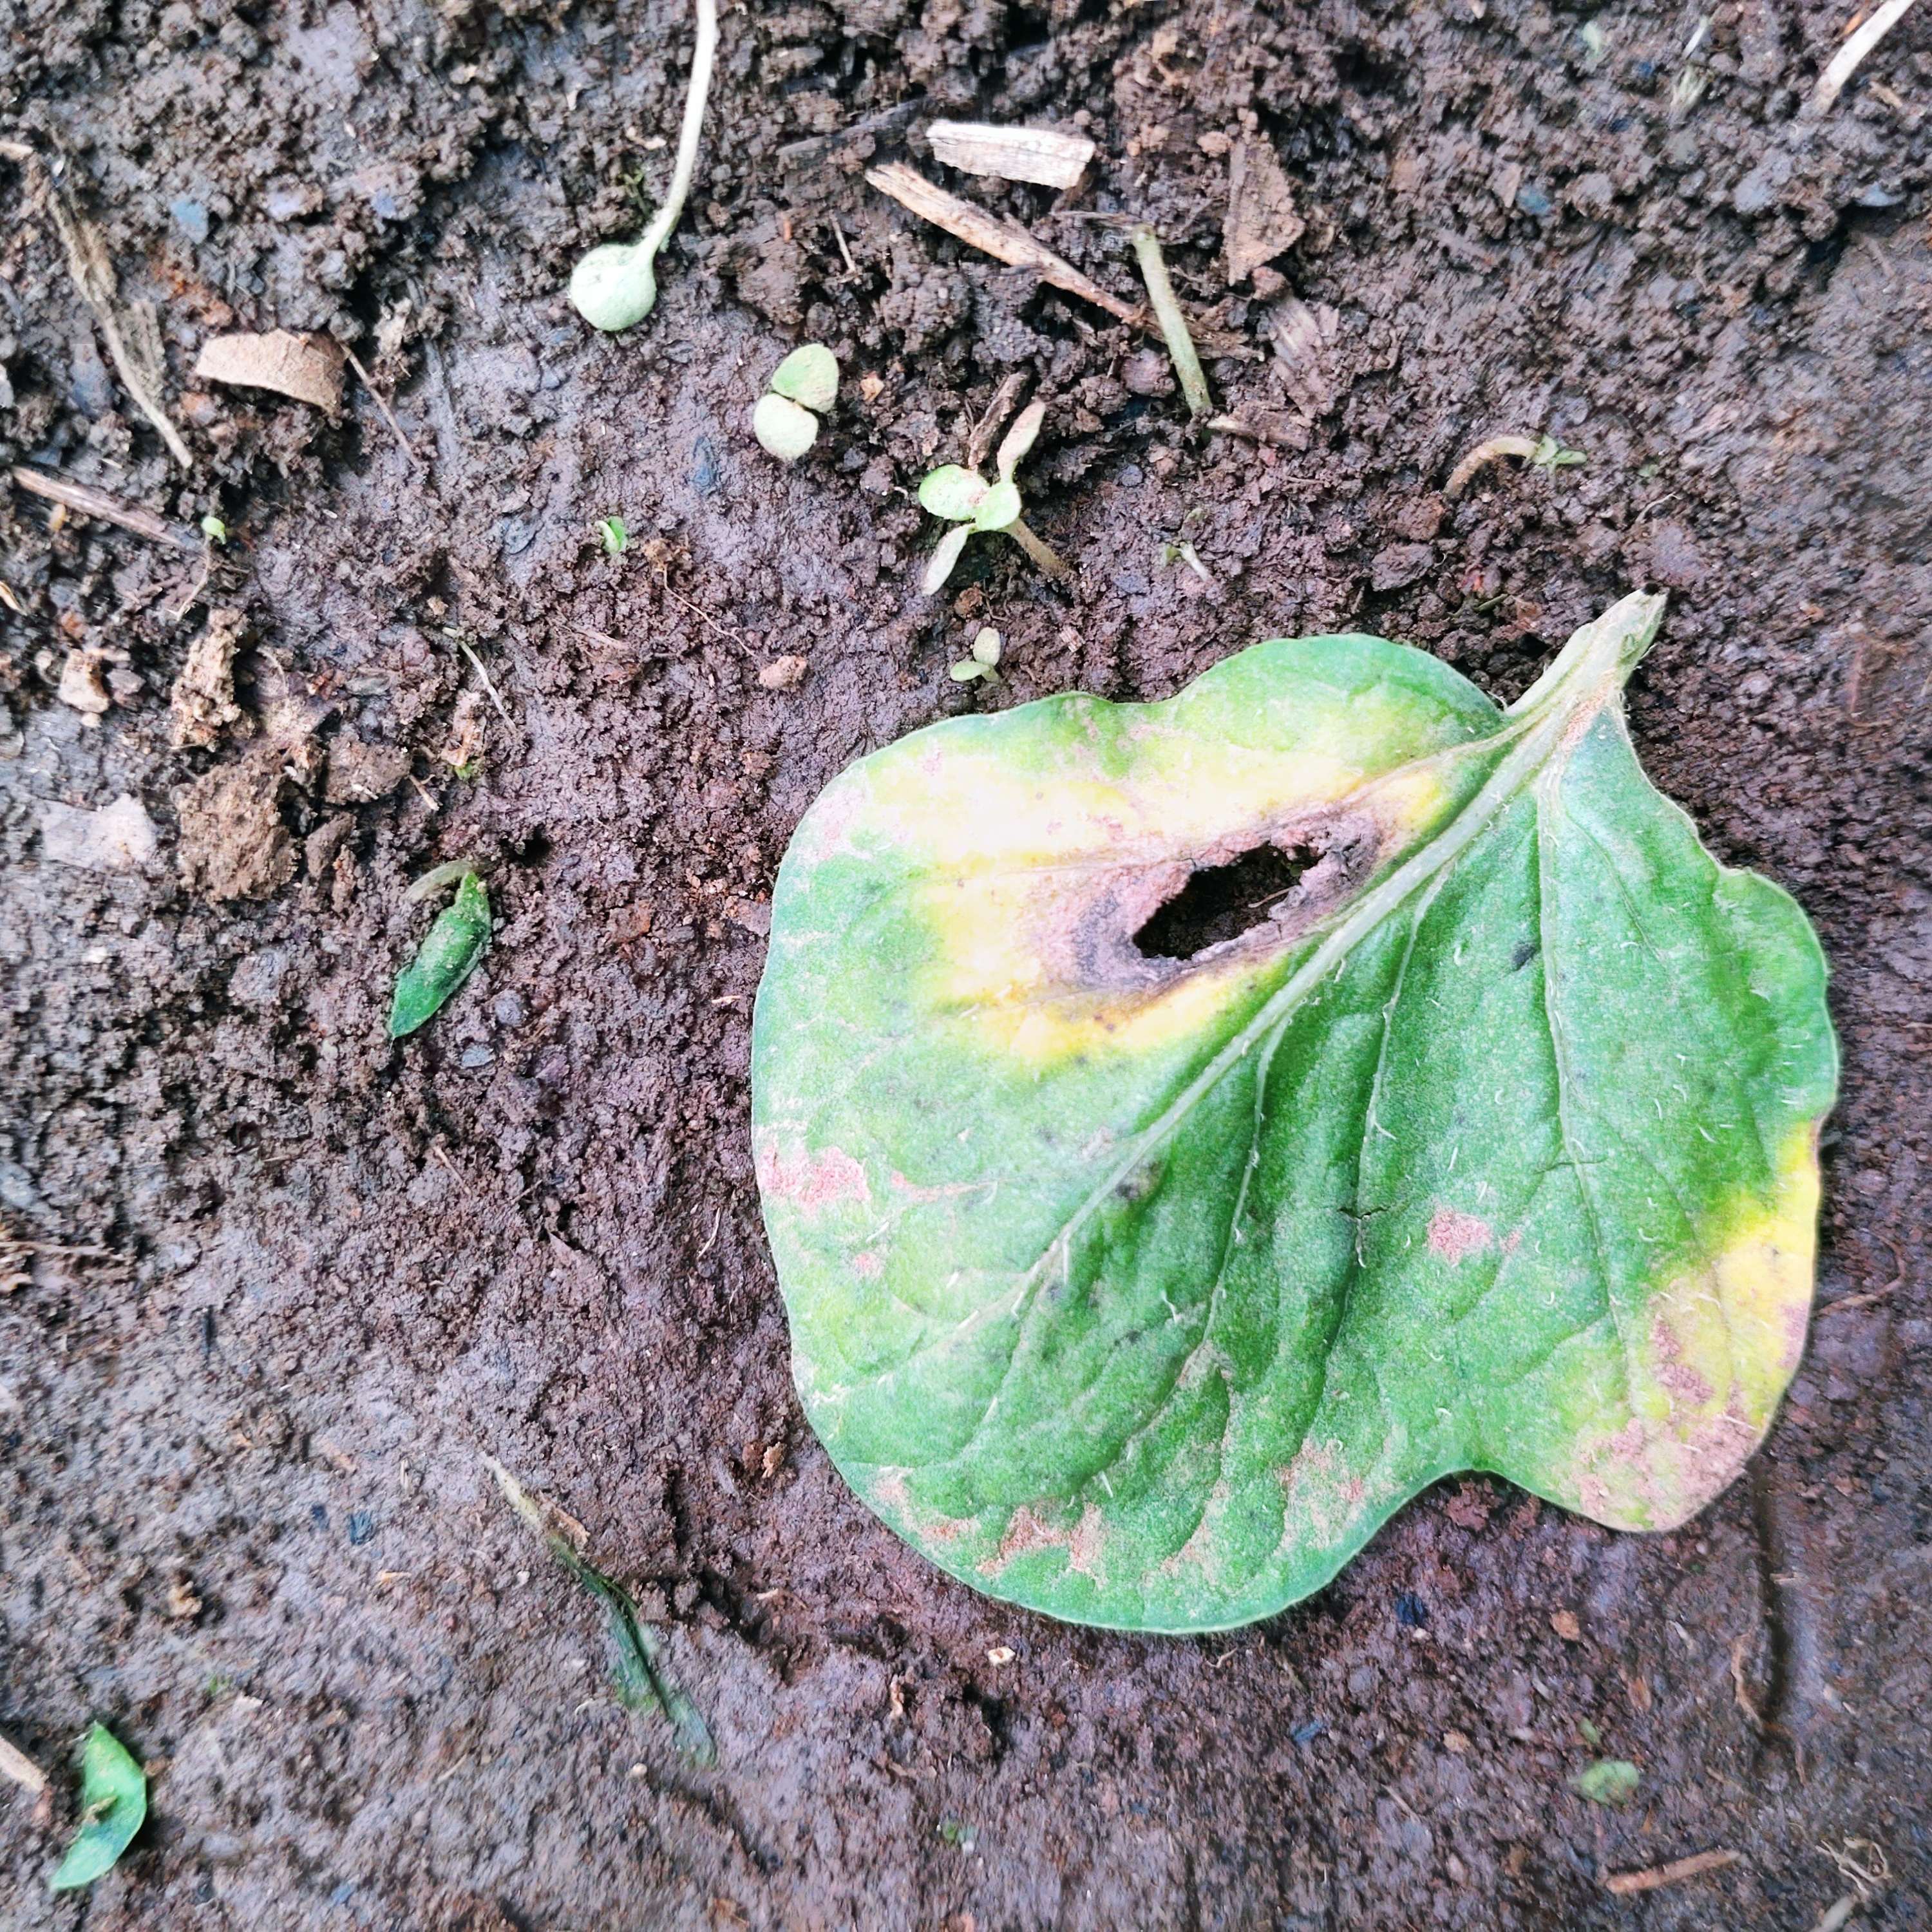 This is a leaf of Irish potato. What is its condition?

late blight
